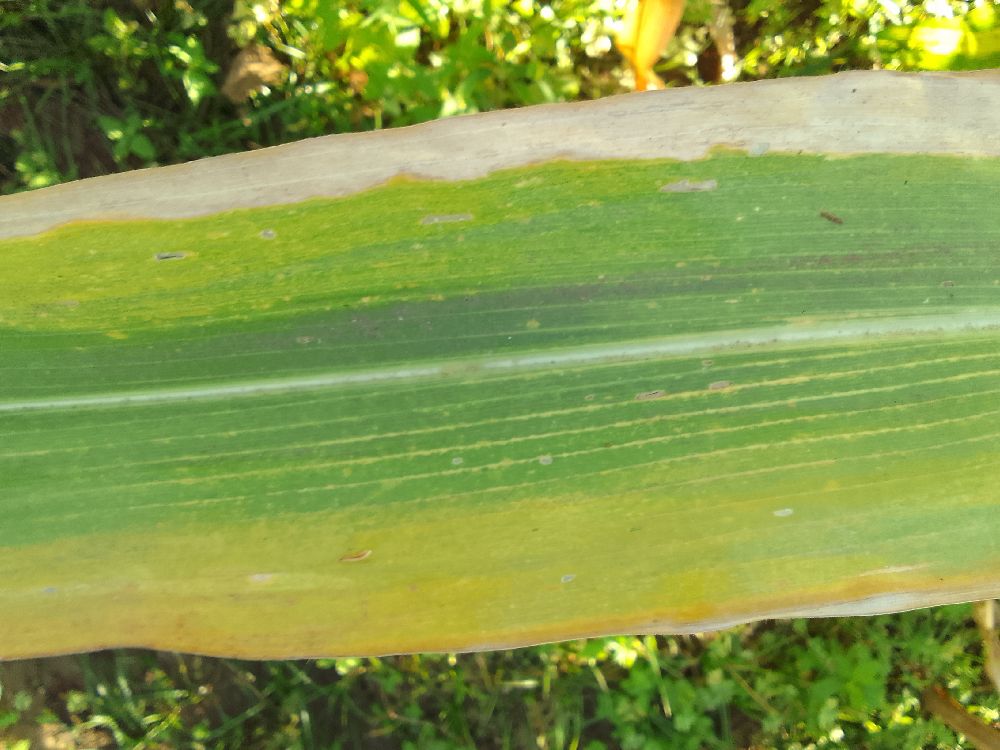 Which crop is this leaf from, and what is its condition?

maize, maize lethal necrosis
